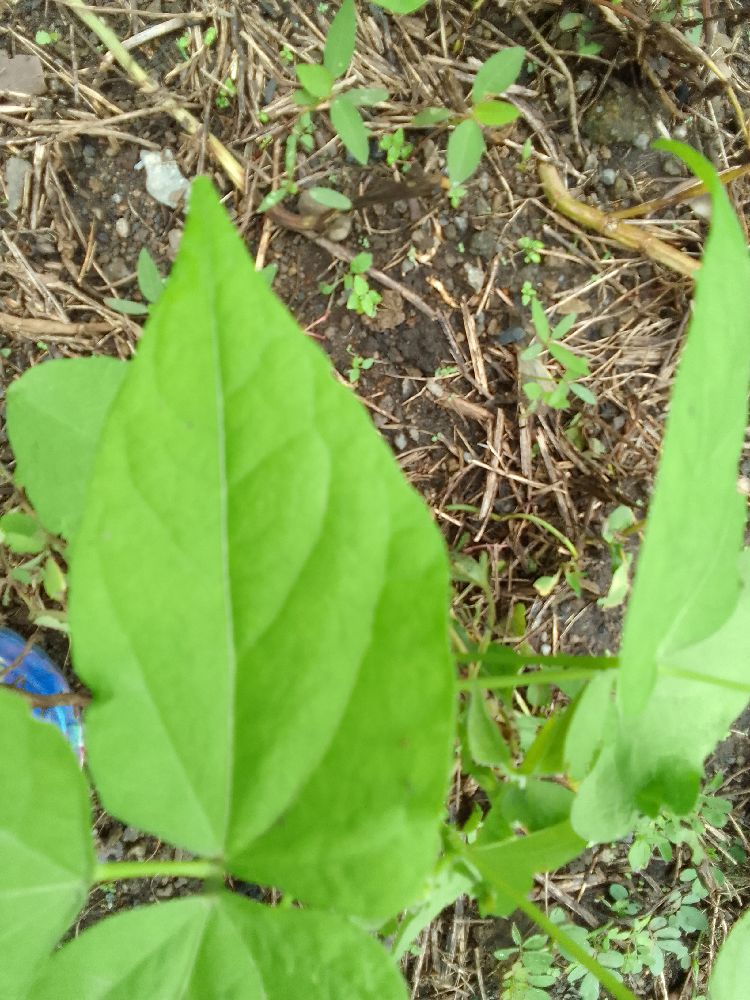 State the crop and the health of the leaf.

common bean, healthy
